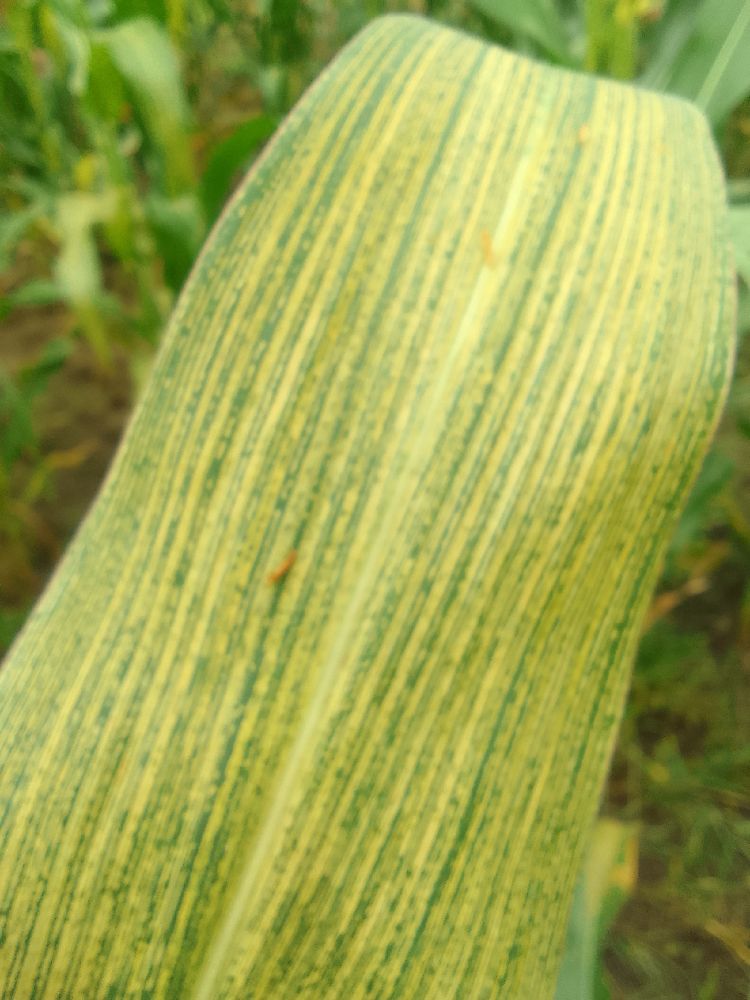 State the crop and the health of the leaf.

maize, maize streak virus
